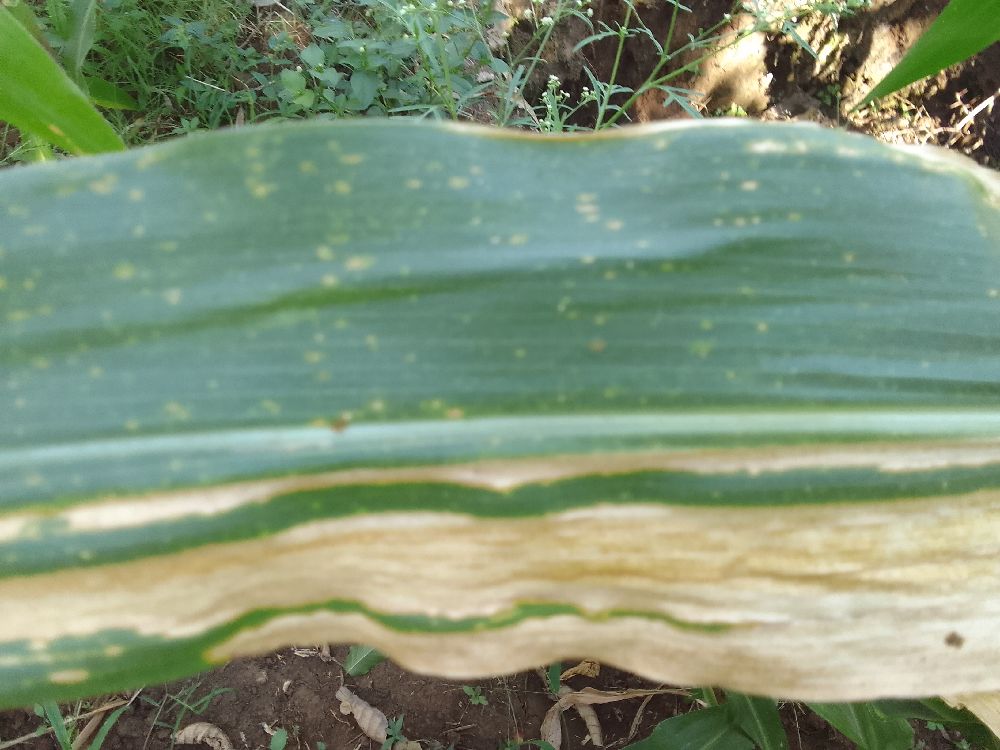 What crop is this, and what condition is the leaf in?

maize, maize lethal necrosis
